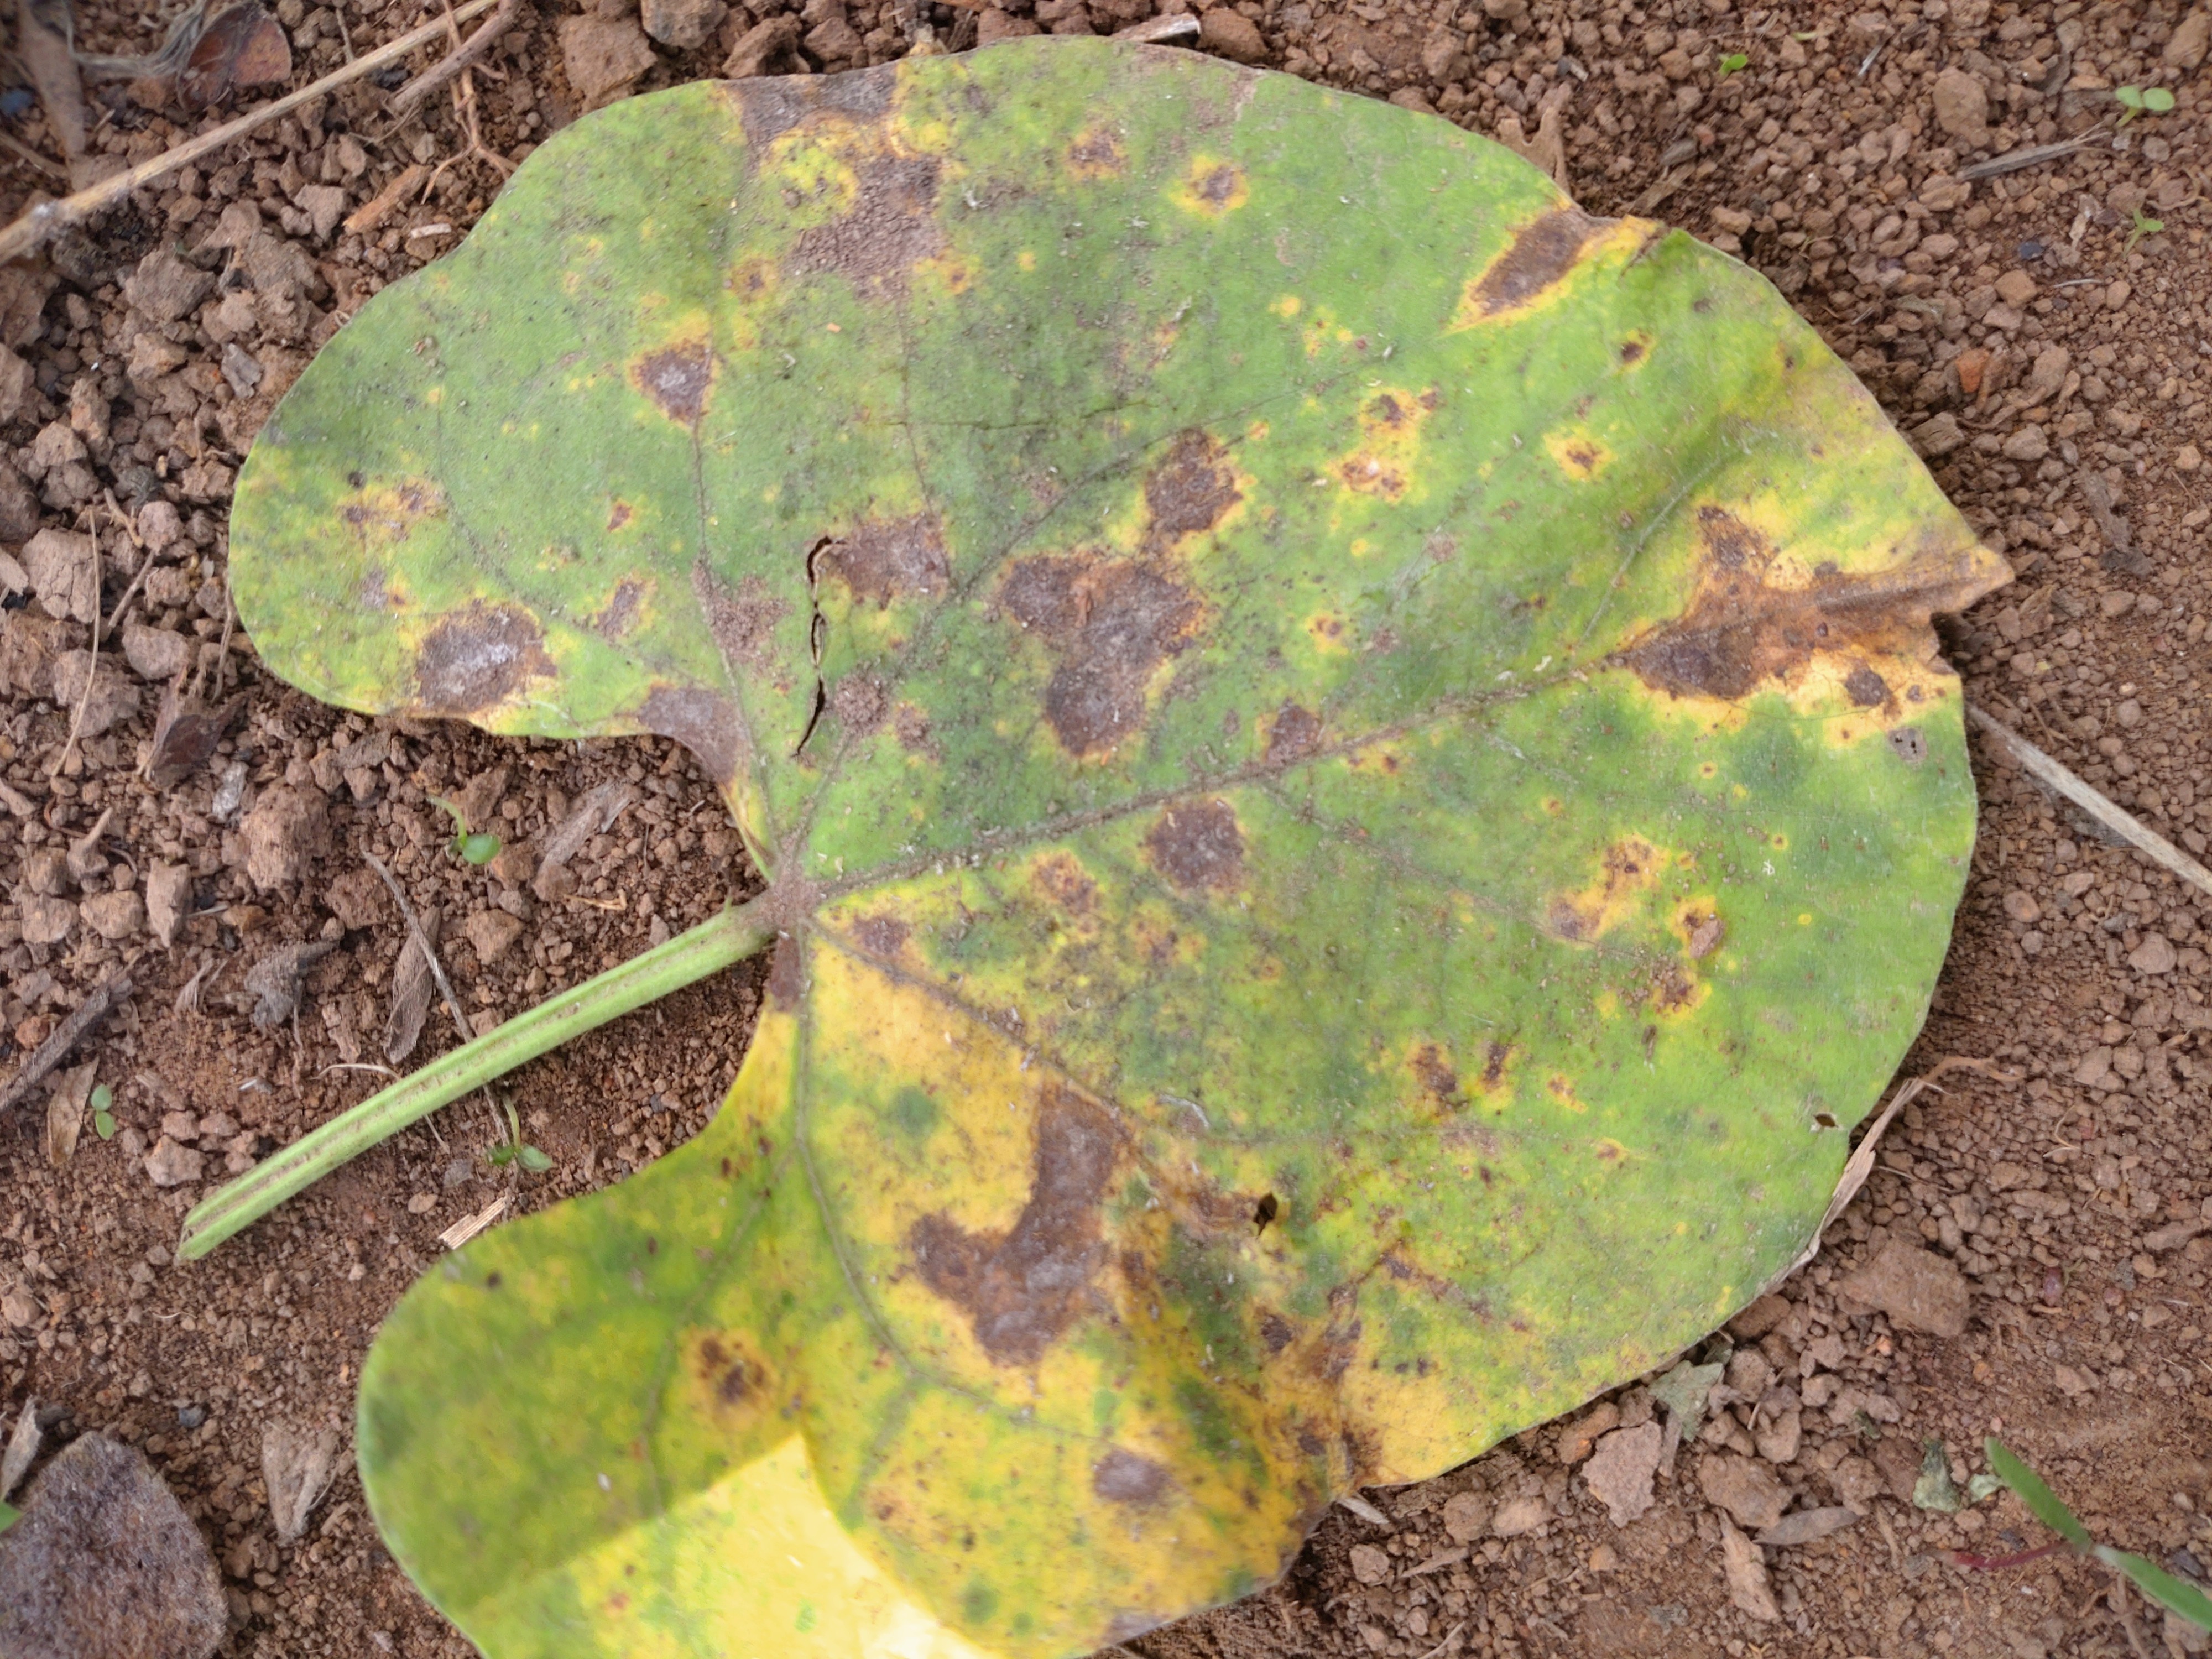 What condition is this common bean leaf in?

rust
